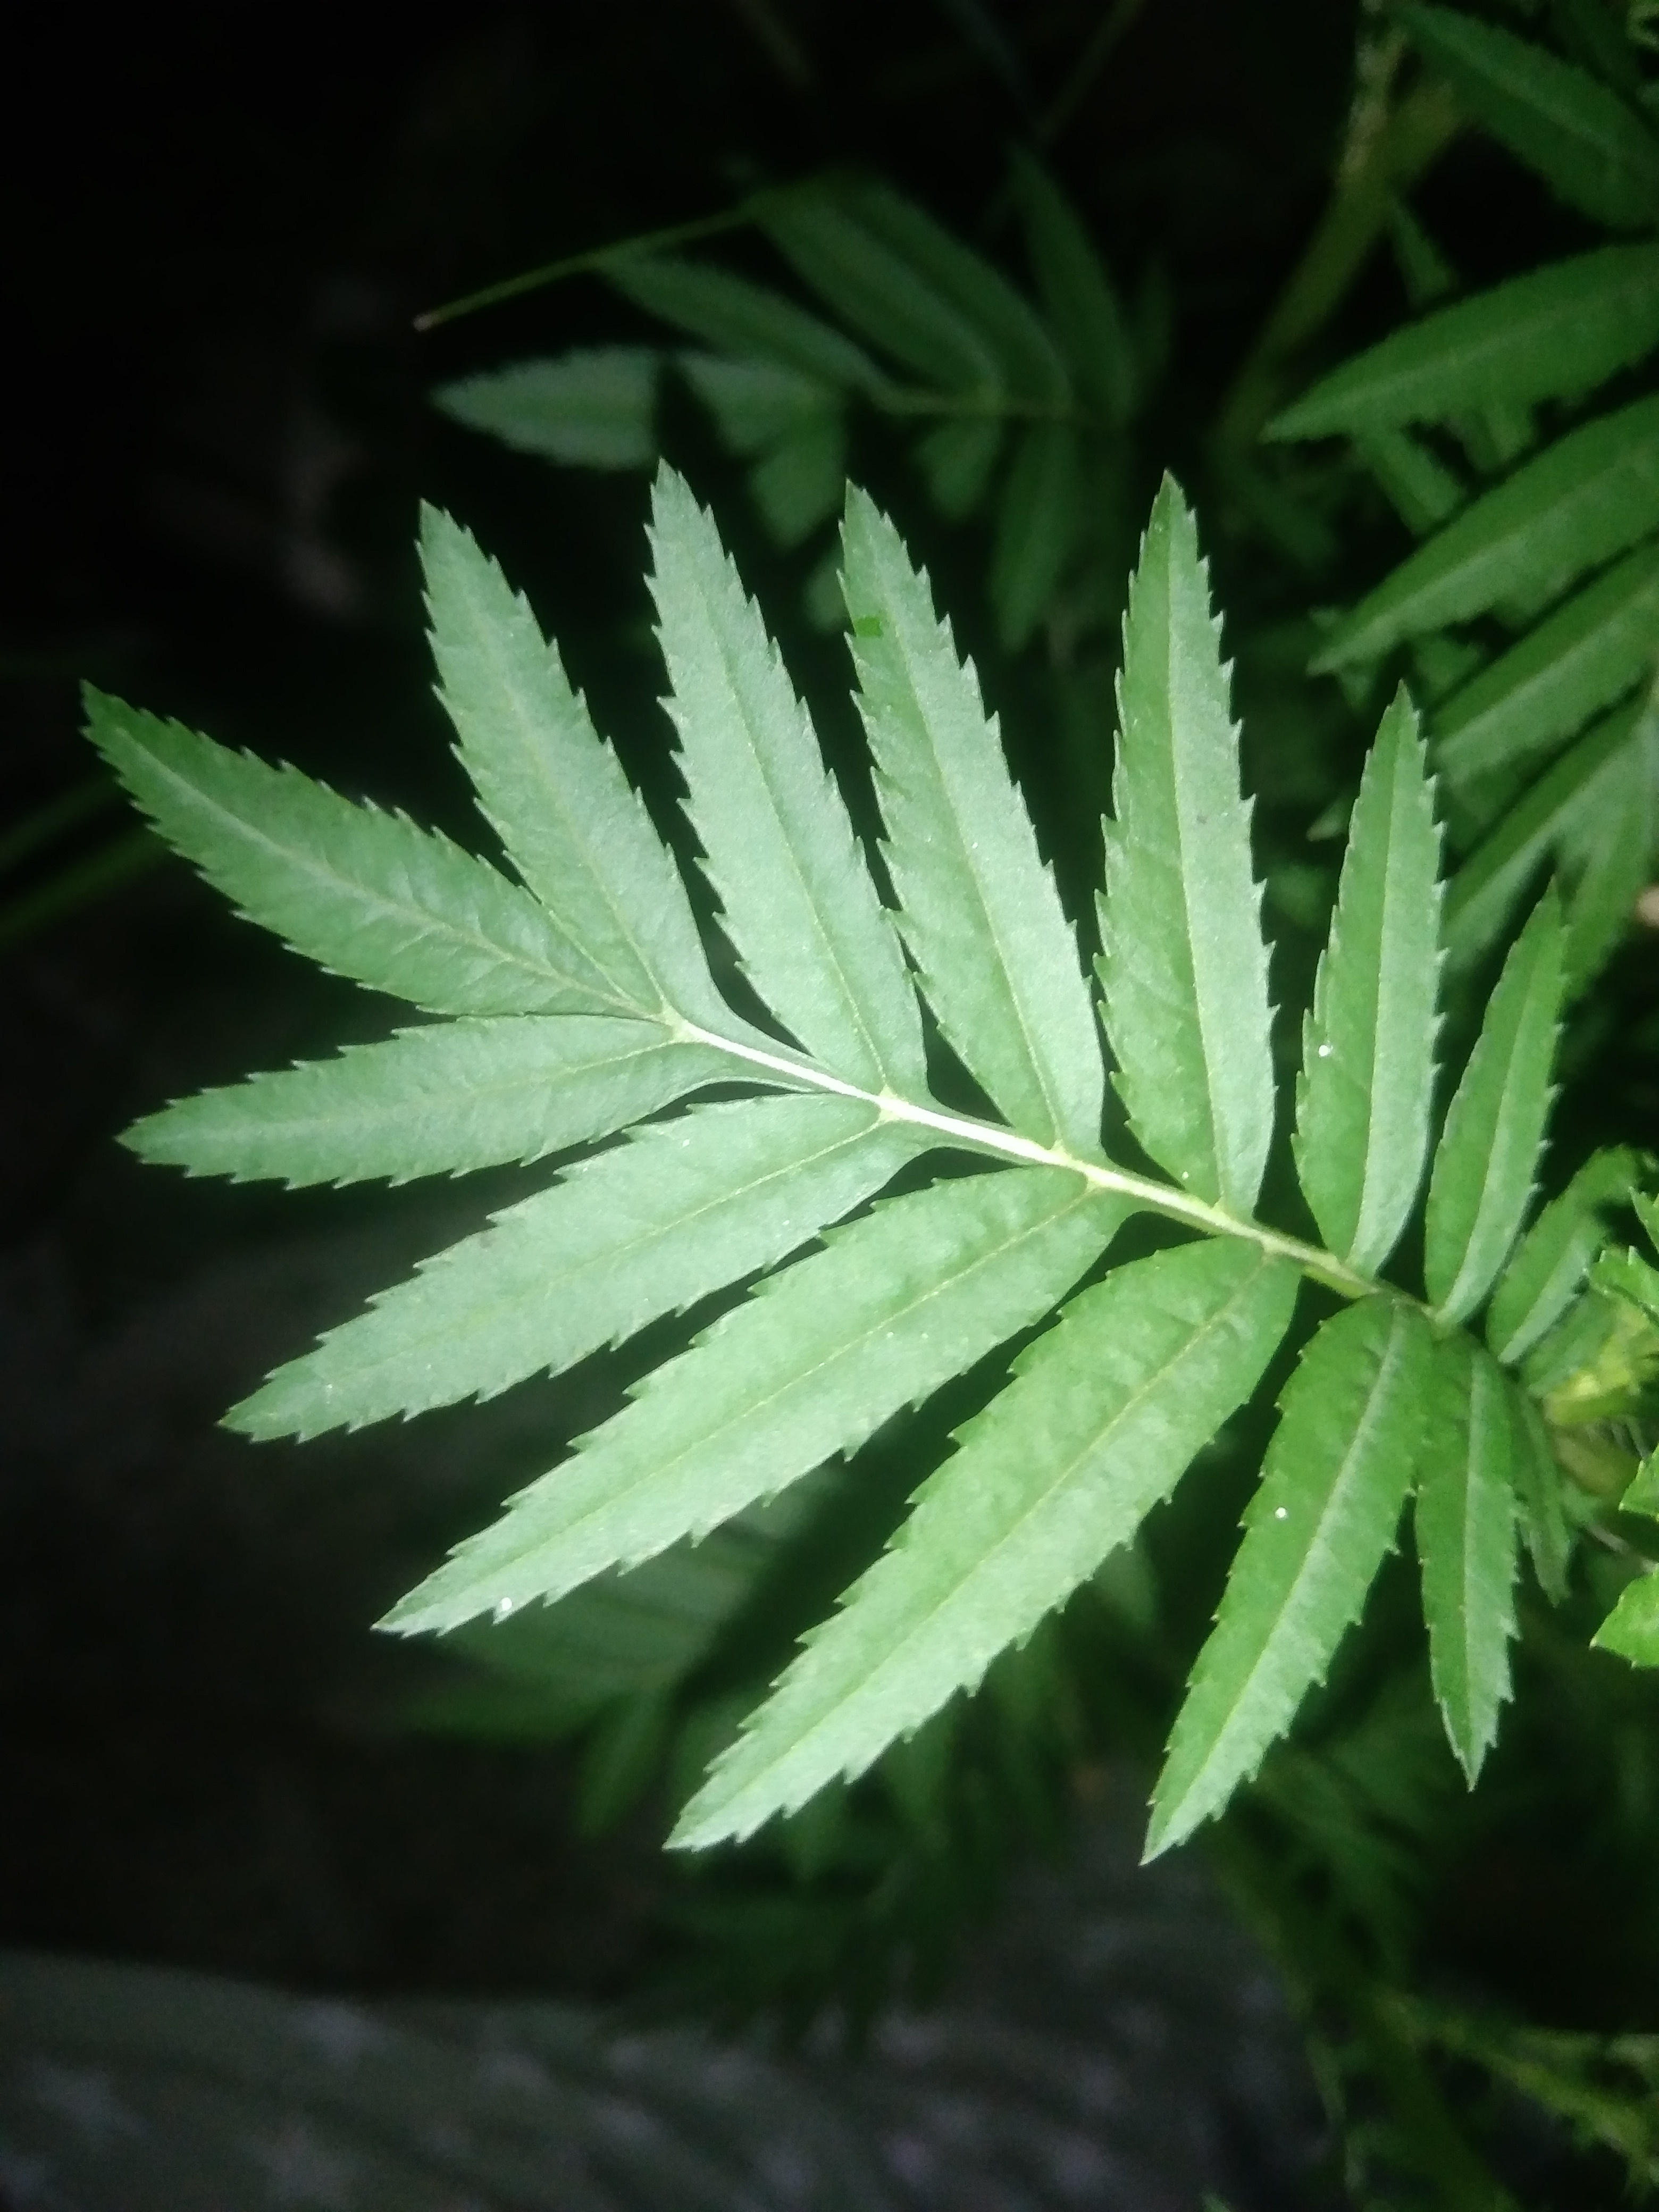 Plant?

marigold
